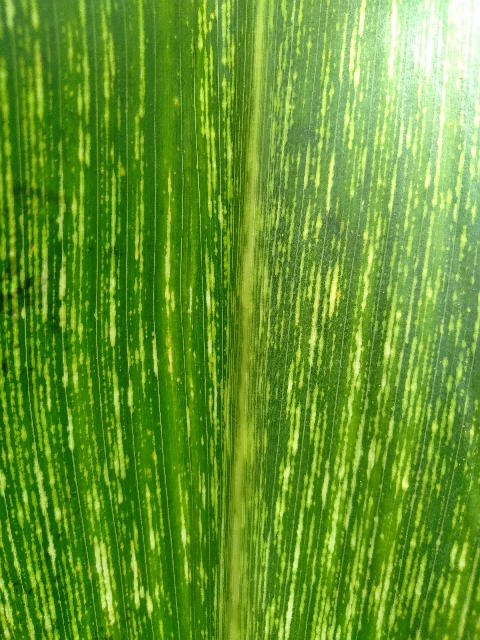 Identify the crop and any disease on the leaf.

maize, maize streak virus
